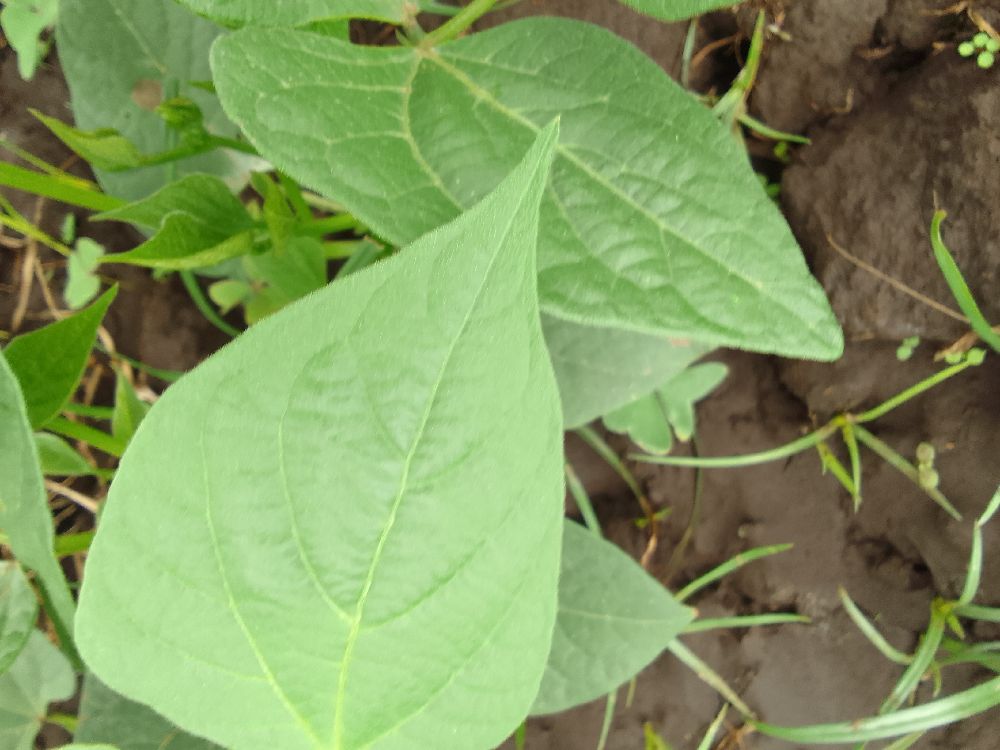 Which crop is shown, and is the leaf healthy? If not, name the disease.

common bean, healthy
